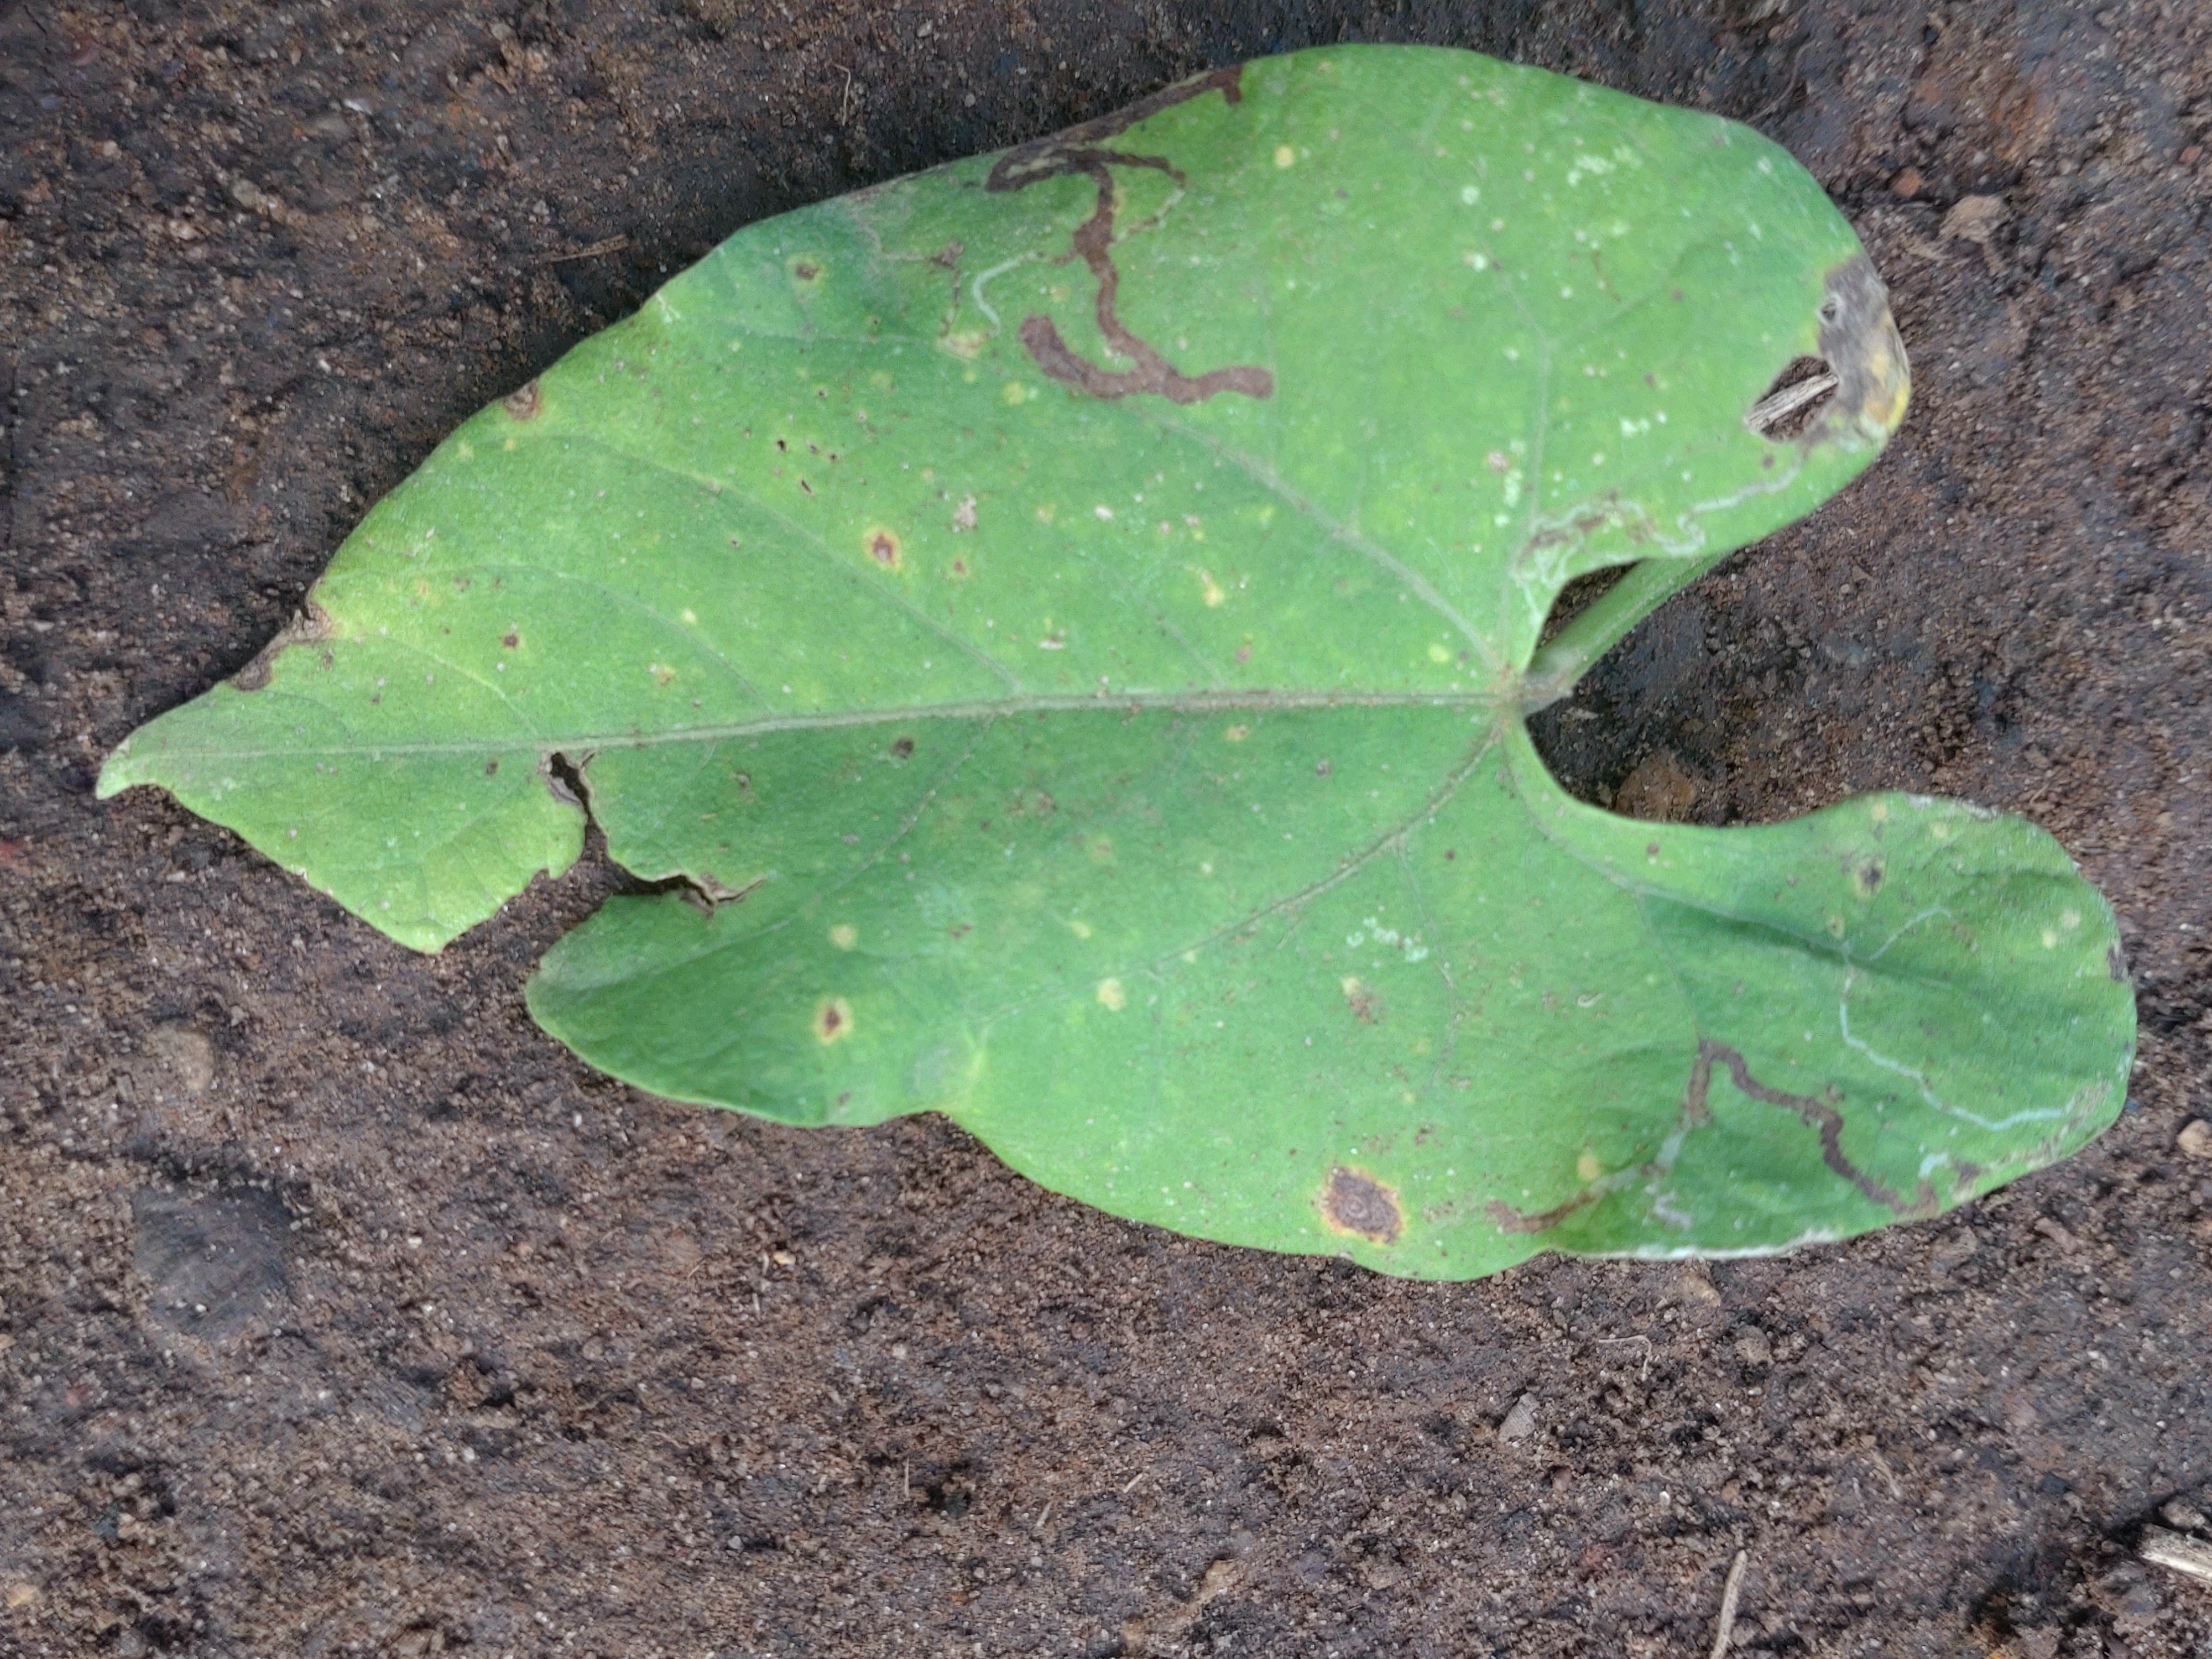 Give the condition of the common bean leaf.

rust
